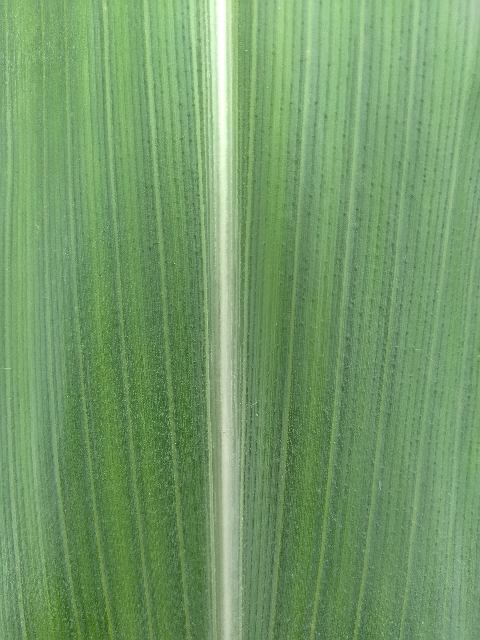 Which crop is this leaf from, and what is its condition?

maize, healthy
